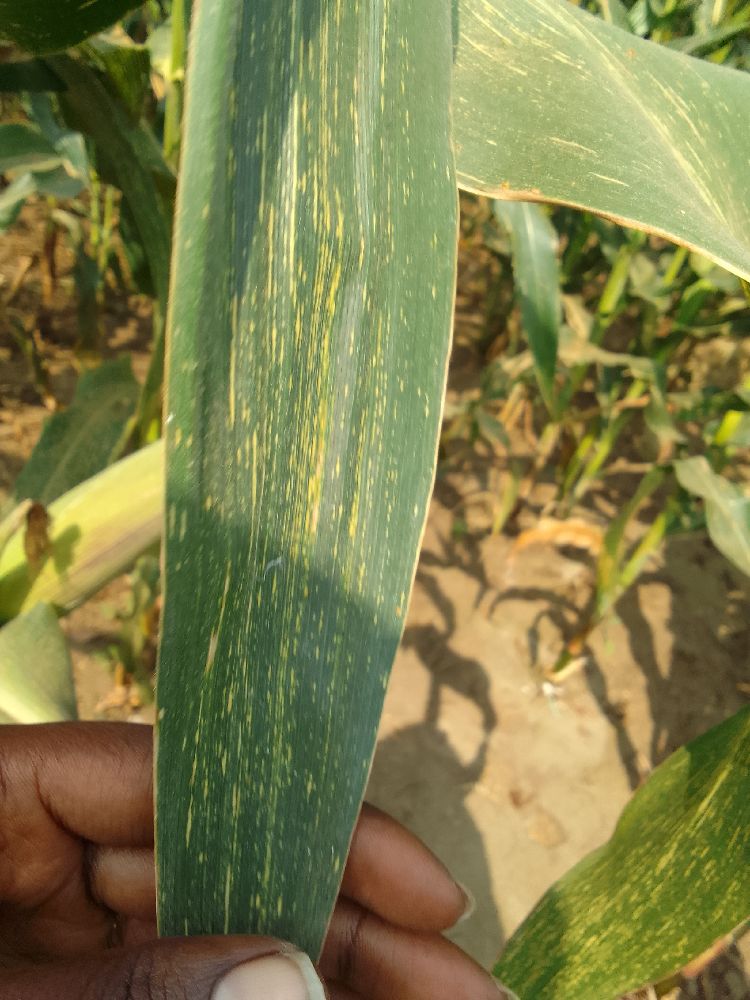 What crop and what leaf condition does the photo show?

maize, maize streak virus
